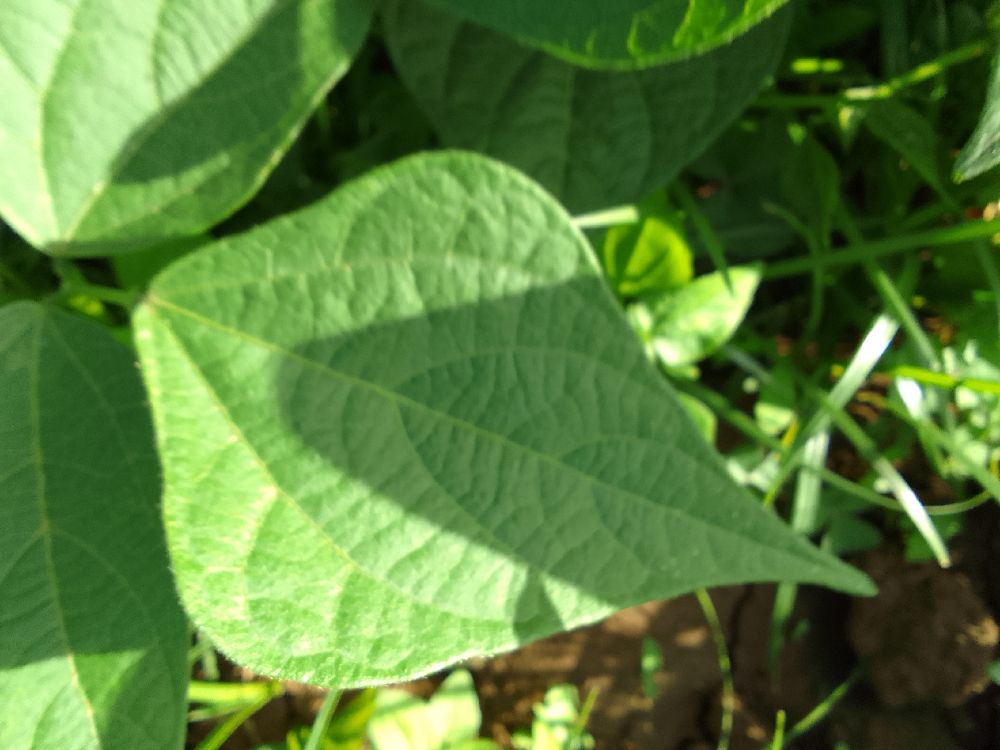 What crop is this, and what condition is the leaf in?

common bean, healthy
